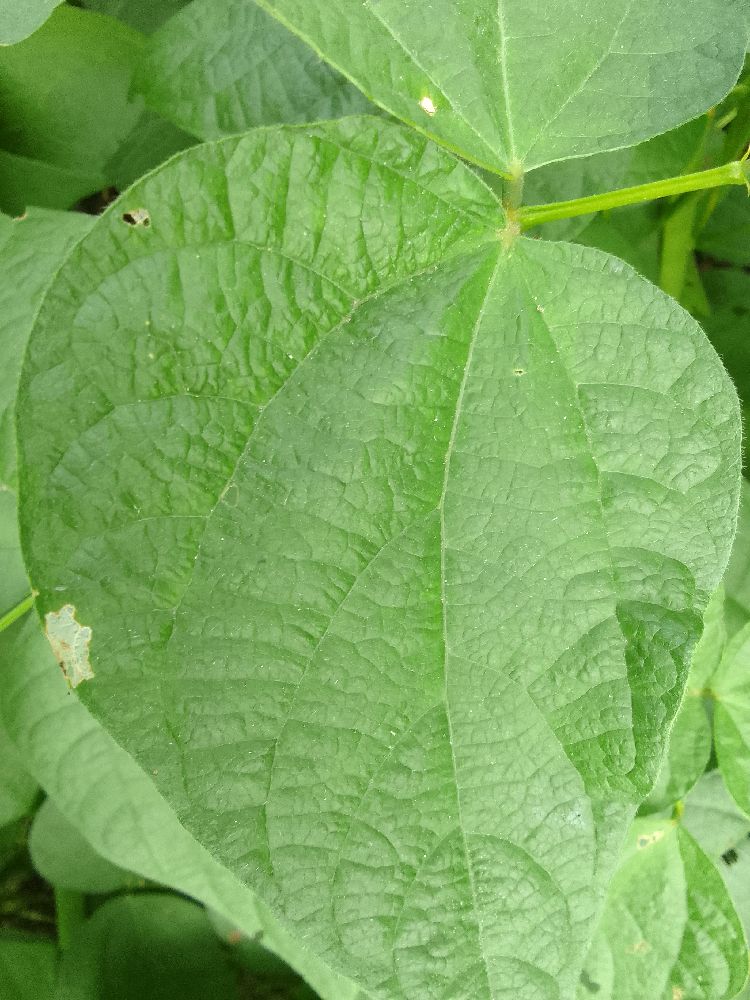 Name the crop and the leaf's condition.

common bean, healthy
